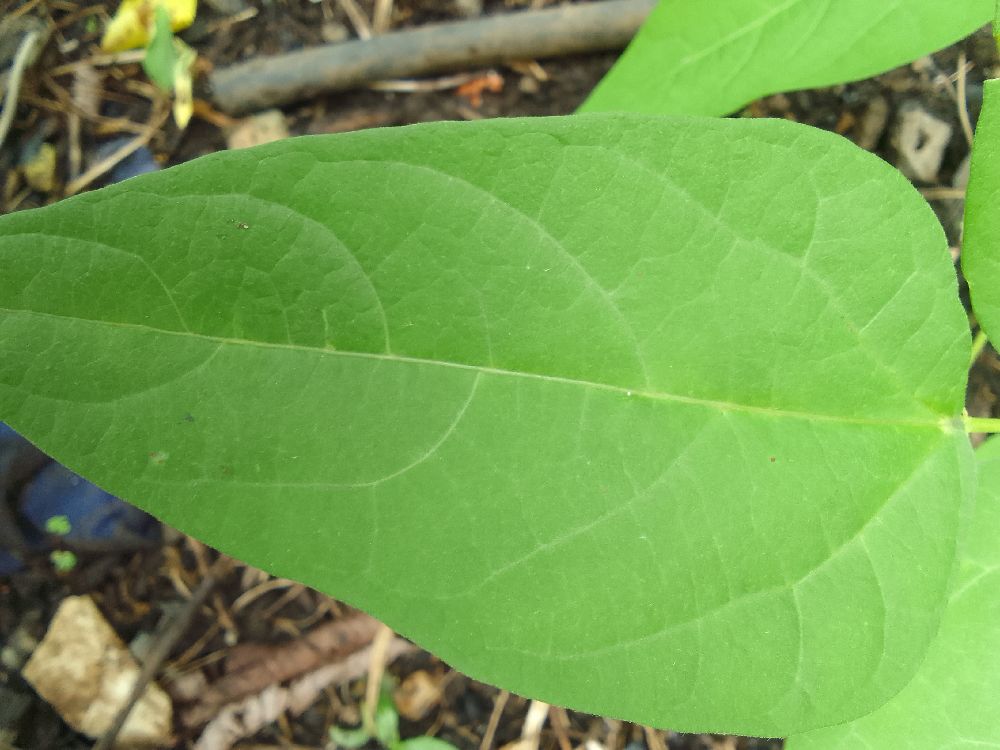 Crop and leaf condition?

common bean, healthy
